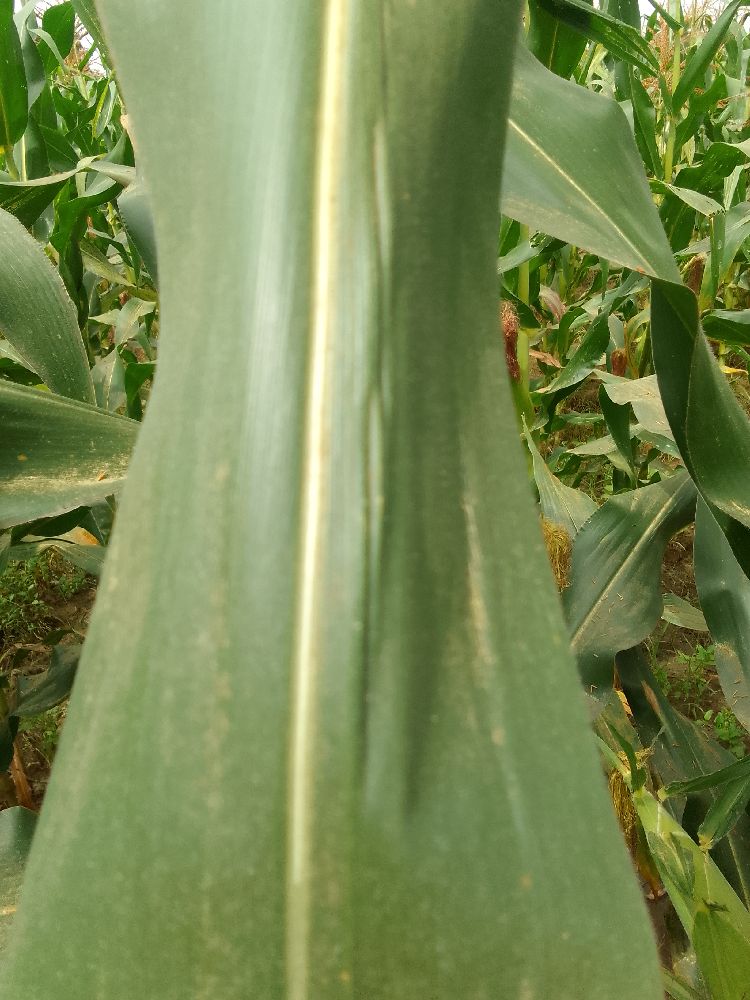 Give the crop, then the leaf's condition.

maize, healthy
